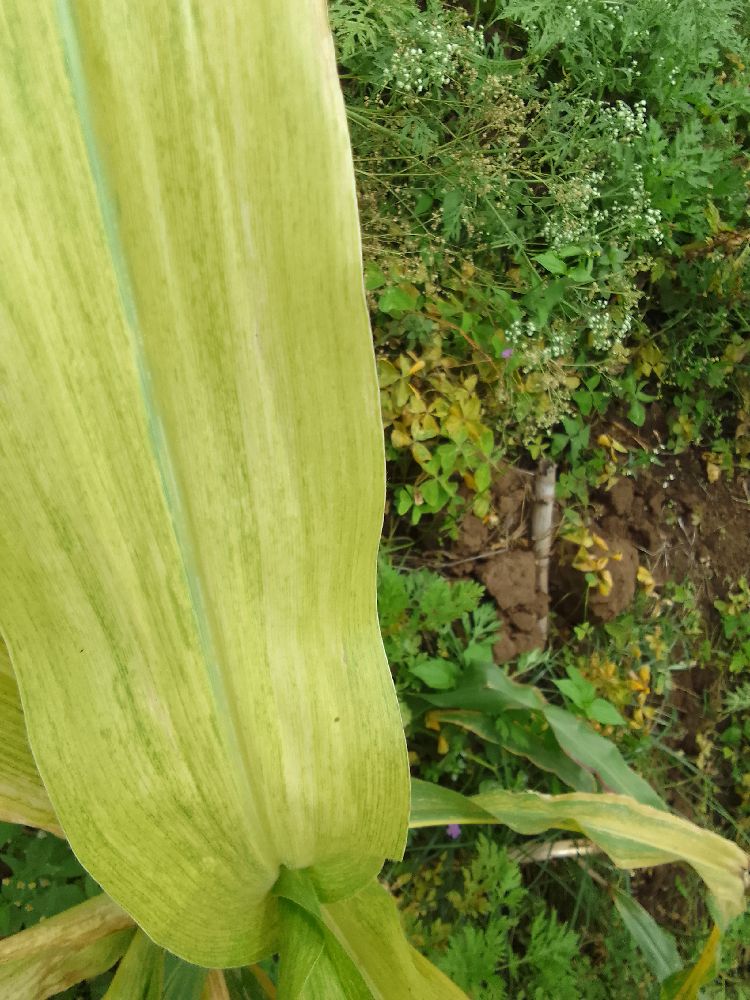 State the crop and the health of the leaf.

maize, maize lethal necrosis
